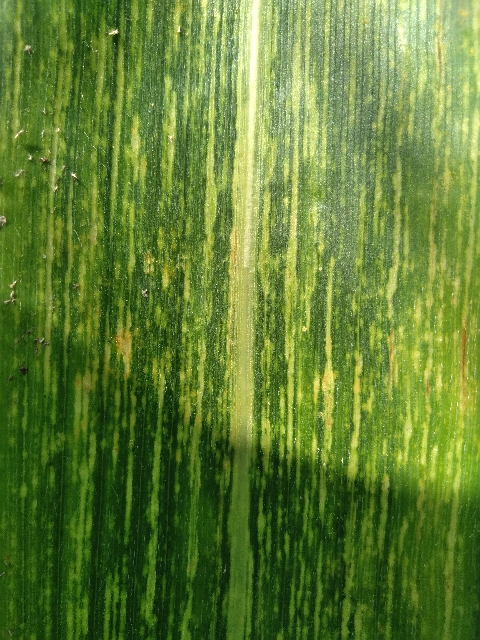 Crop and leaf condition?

maize, maize streak virus
